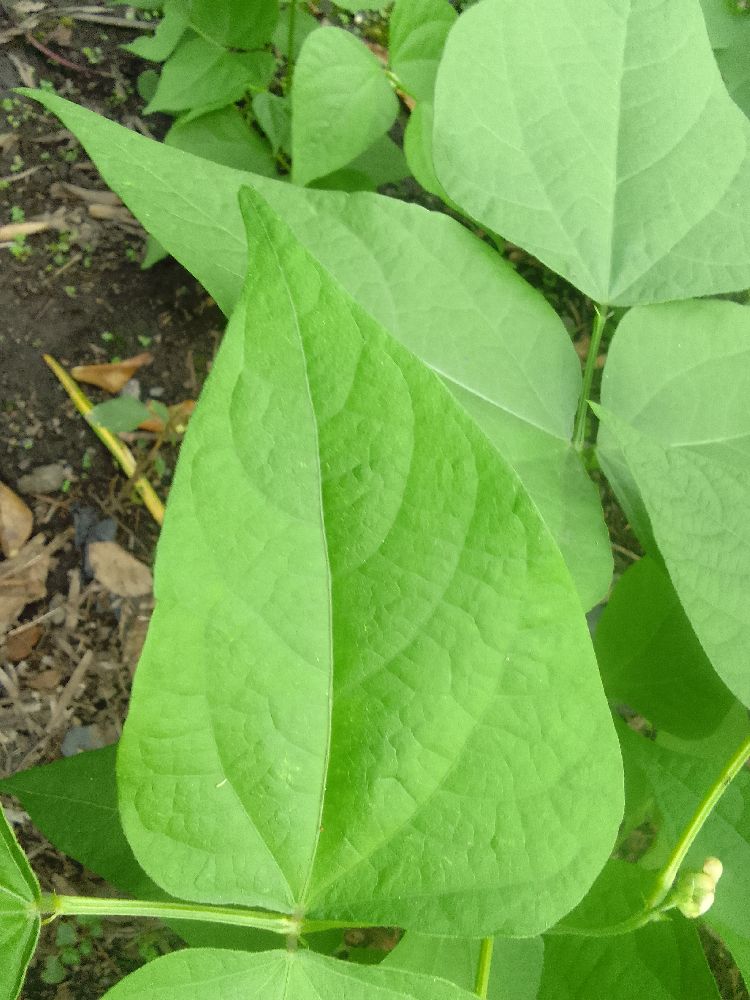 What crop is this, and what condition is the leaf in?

common bean, healthy
